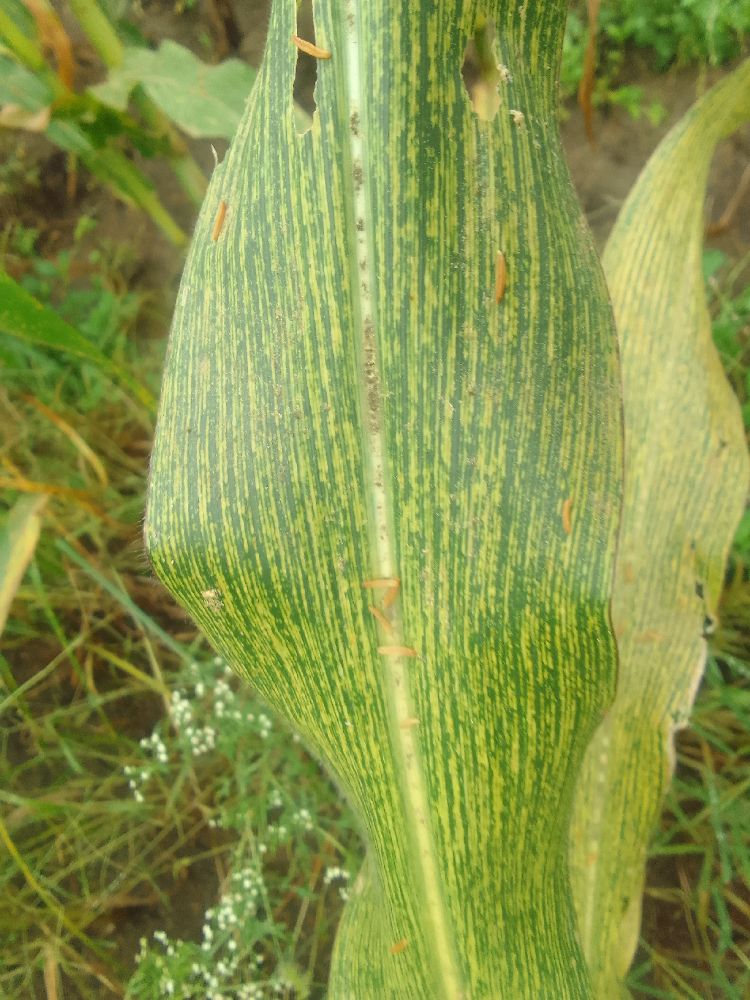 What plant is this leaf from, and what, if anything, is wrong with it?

maize, maize streak virus
